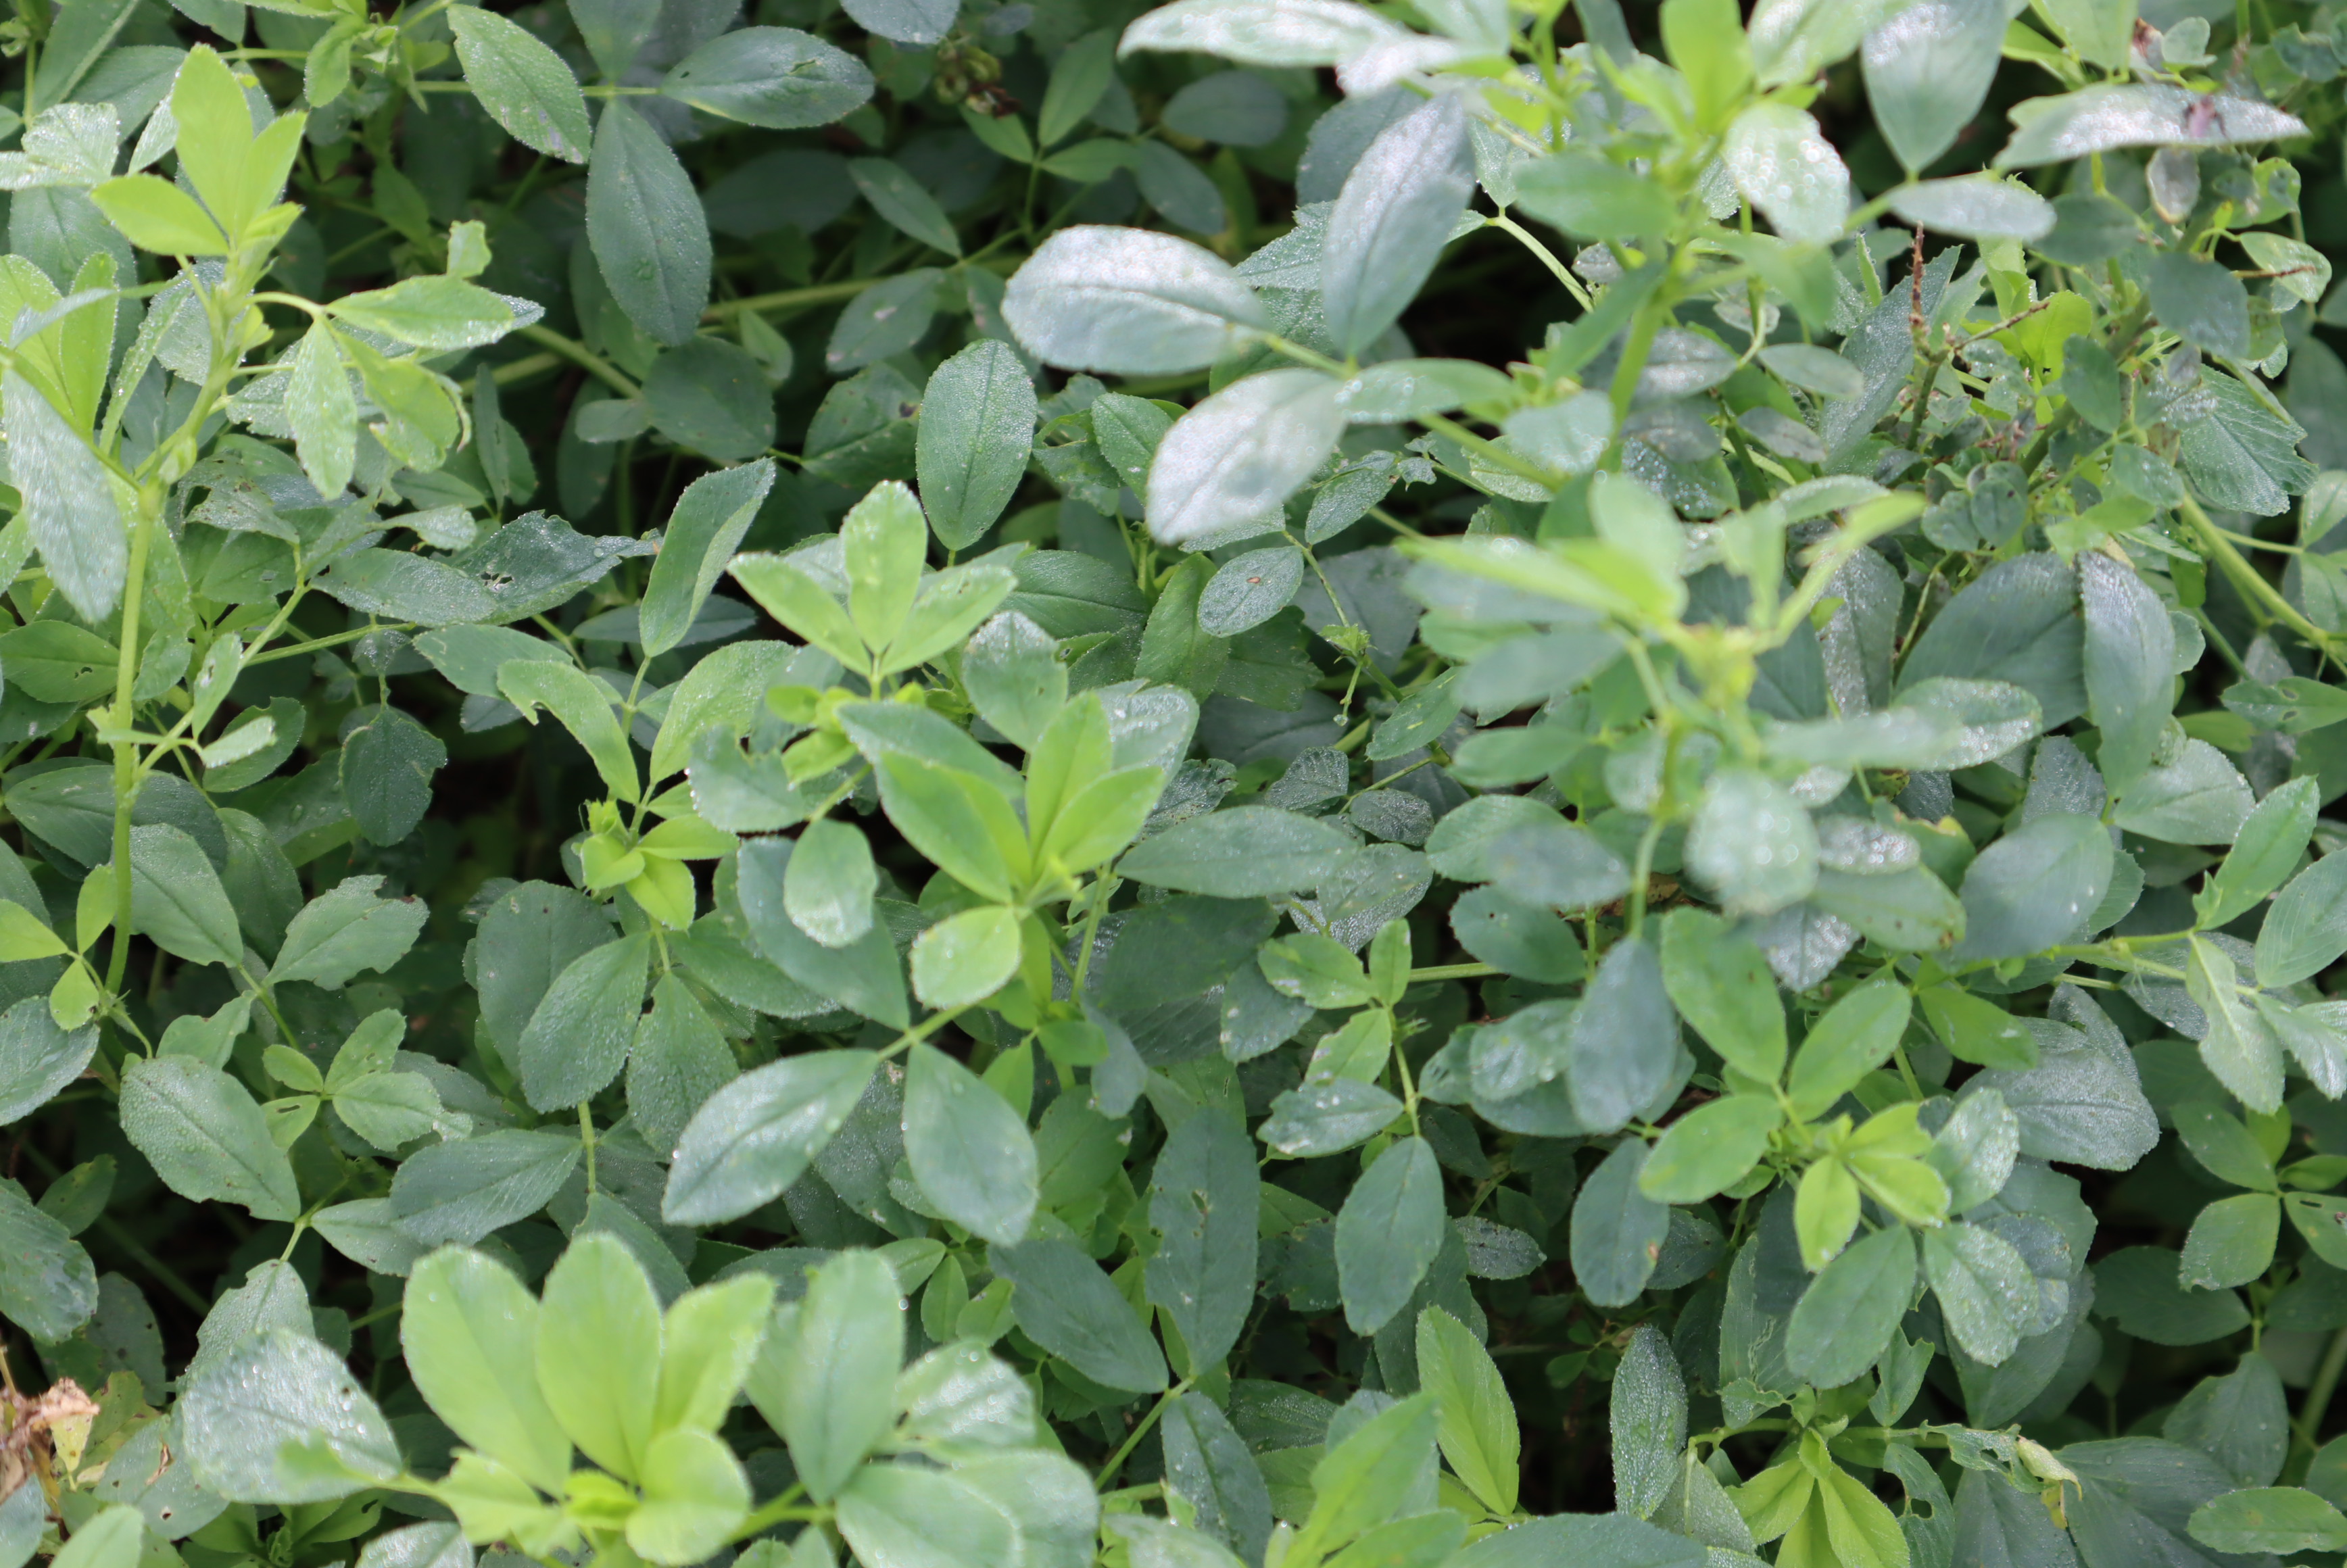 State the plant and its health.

alfalfa, healthy
